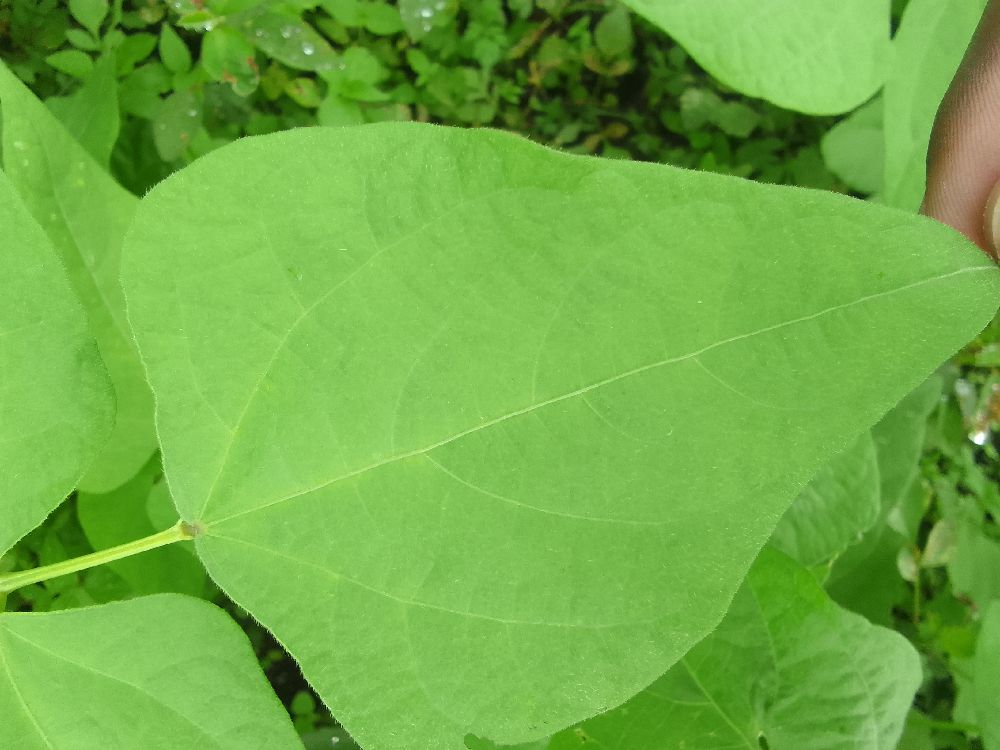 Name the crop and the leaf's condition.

common bean, healthy
